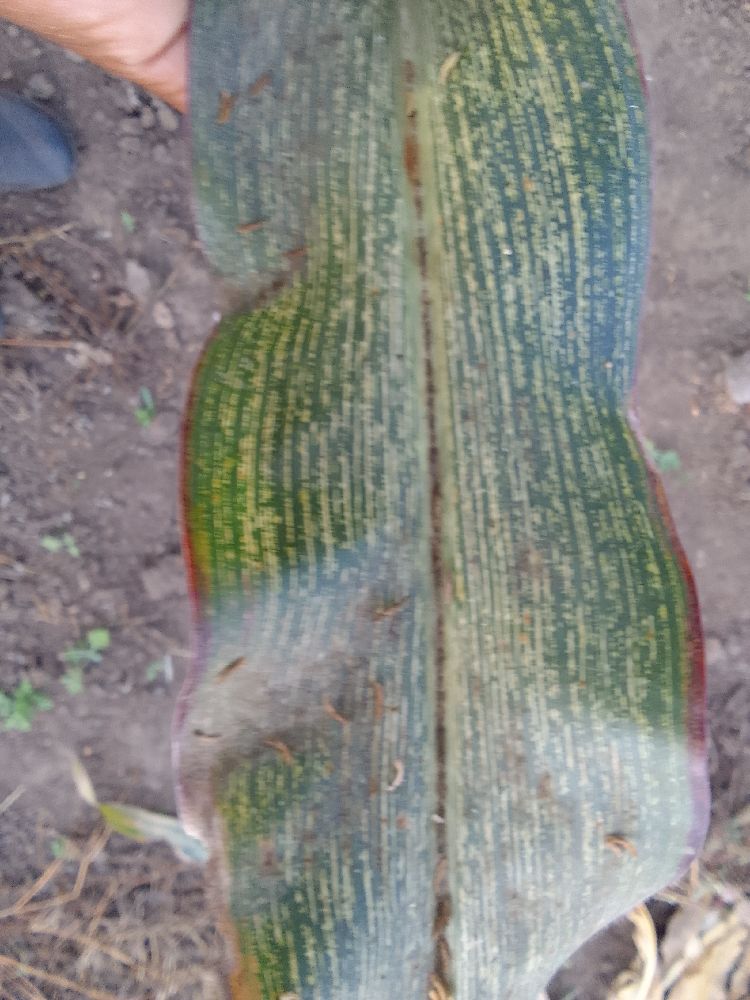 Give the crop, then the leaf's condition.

maize, maize streak virus
